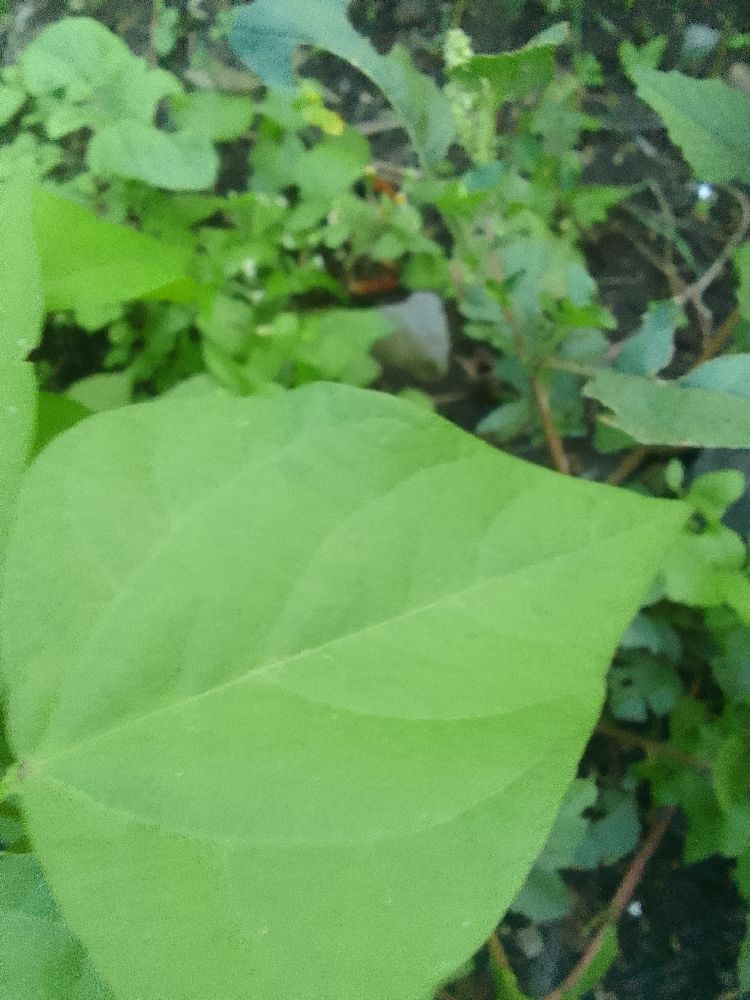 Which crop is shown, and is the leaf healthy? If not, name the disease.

common bean, healthy
